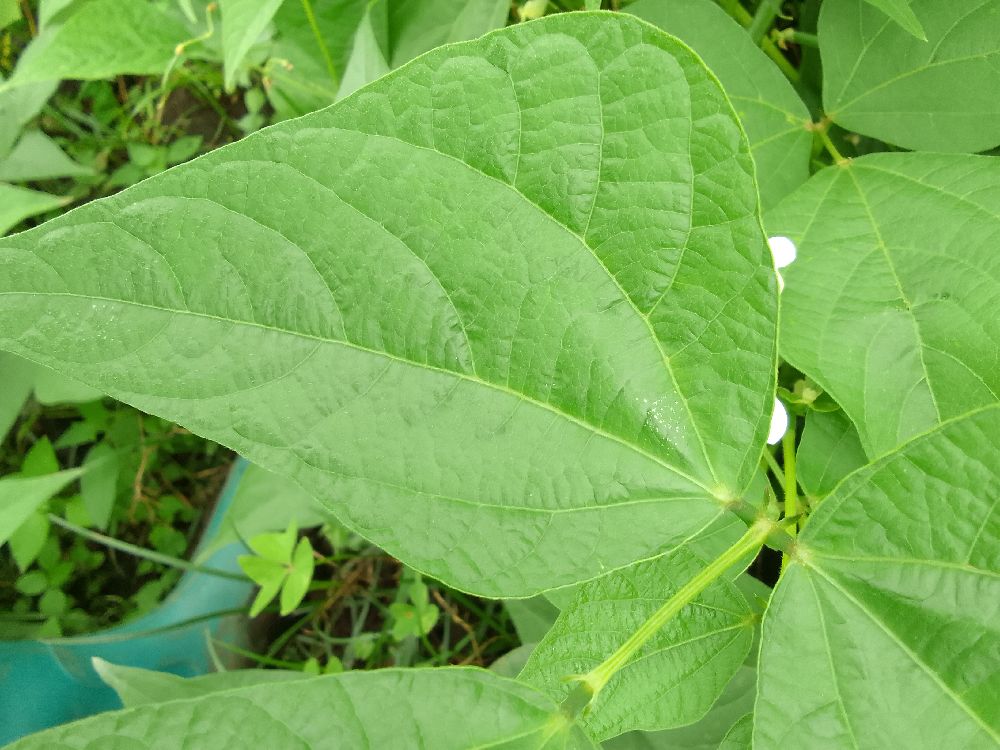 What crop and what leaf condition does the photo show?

common bean, healthy
